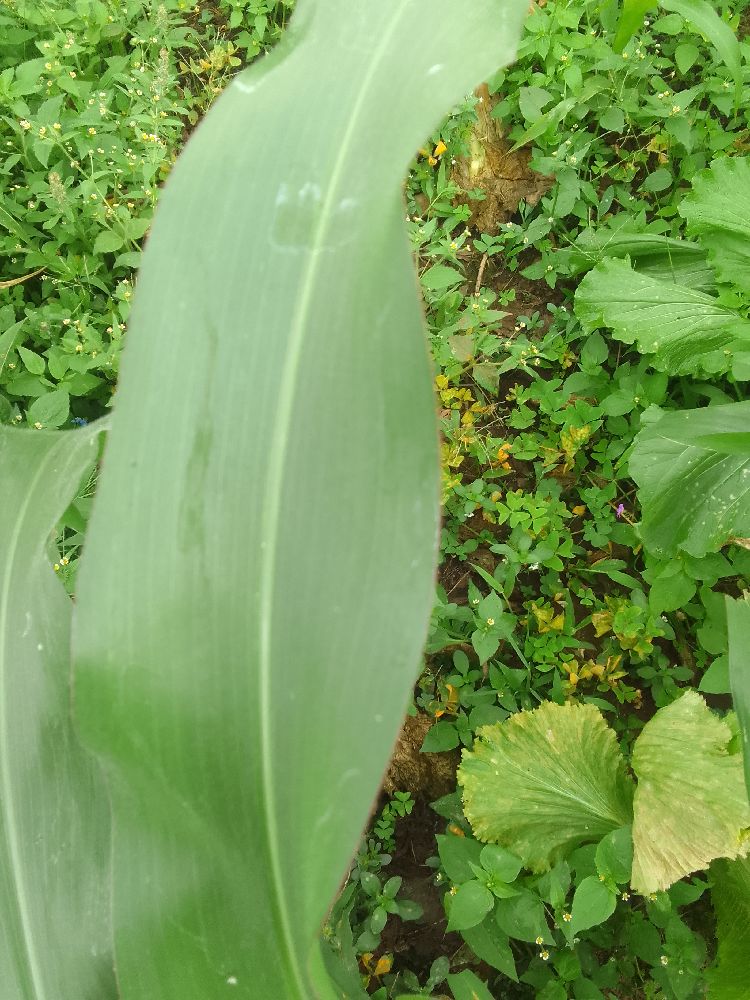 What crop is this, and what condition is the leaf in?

maize, healthy
